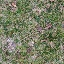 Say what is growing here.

grass
